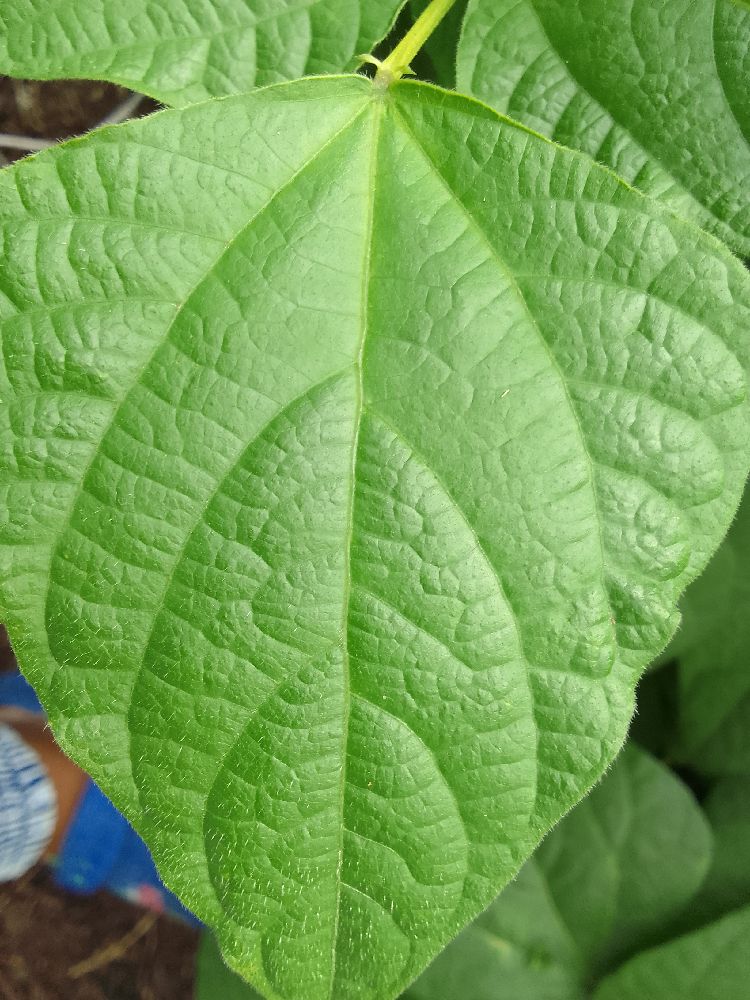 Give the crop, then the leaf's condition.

common bean, healthy
